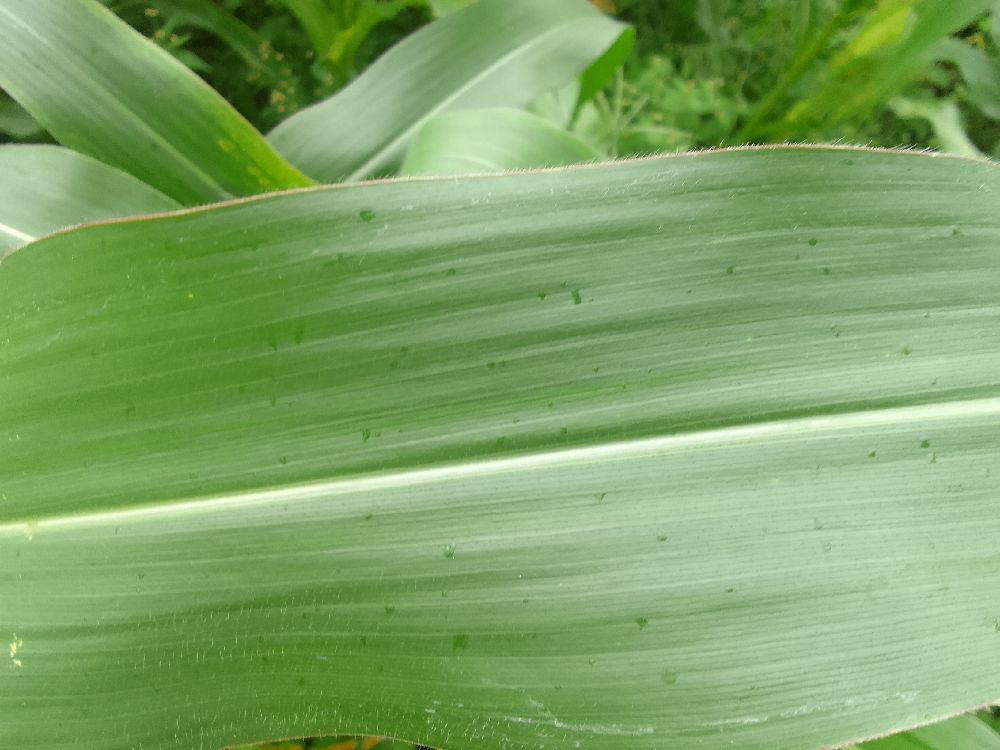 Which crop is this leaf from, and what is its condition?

maize, healthy
